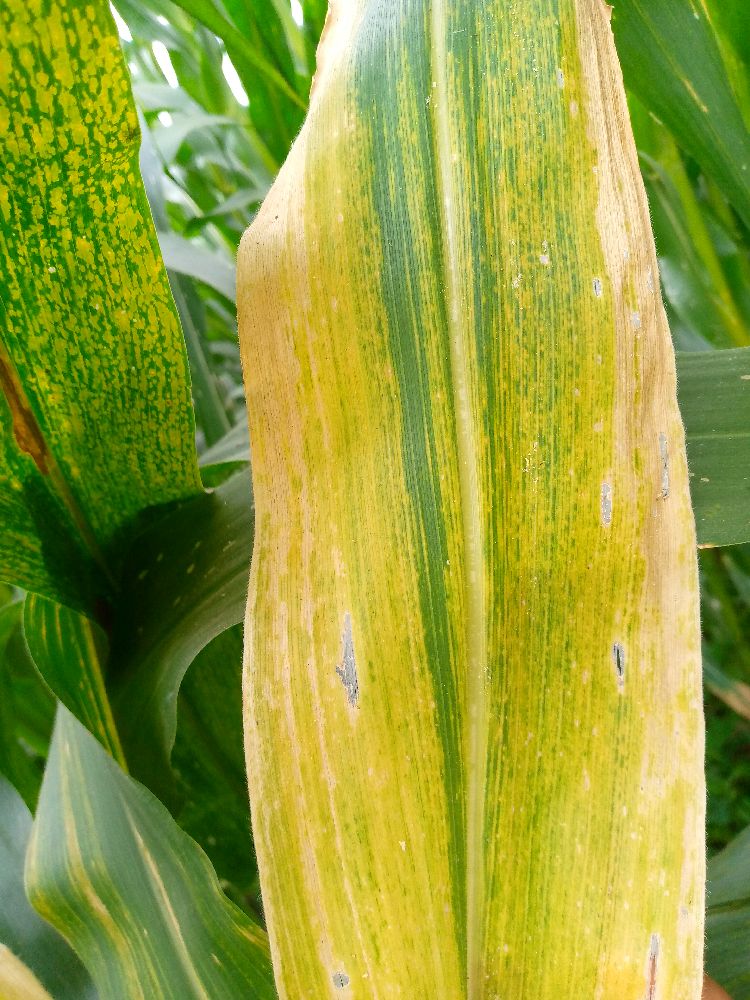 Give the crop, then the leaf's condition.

maize, maize lethal necrosis
